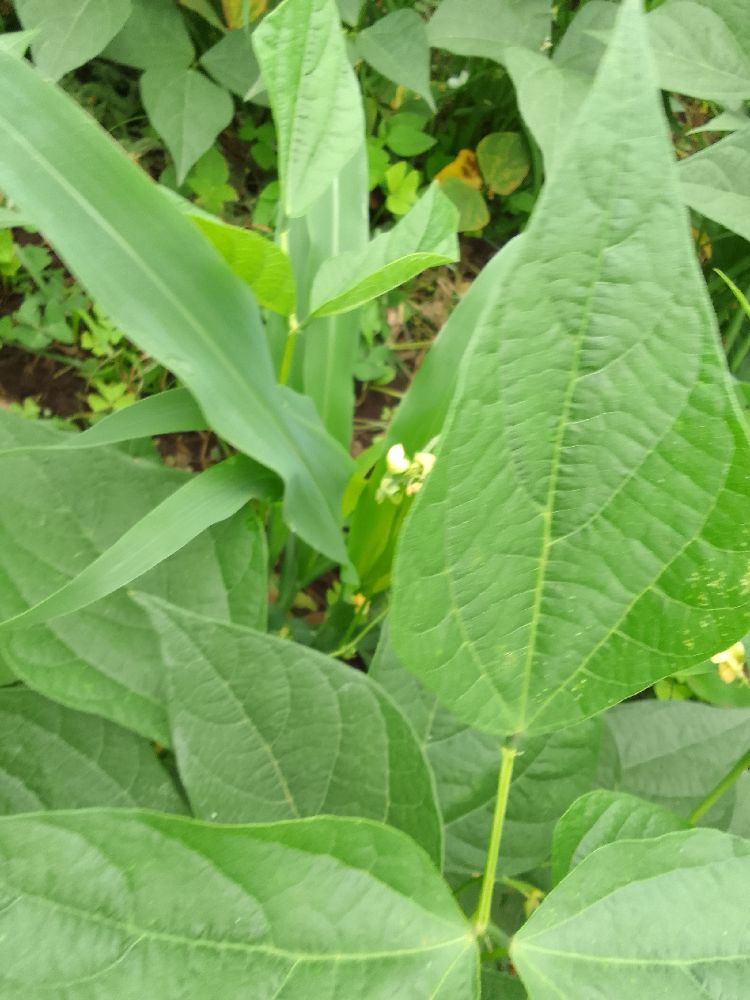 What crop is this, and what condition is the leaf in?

common bean, healthy
